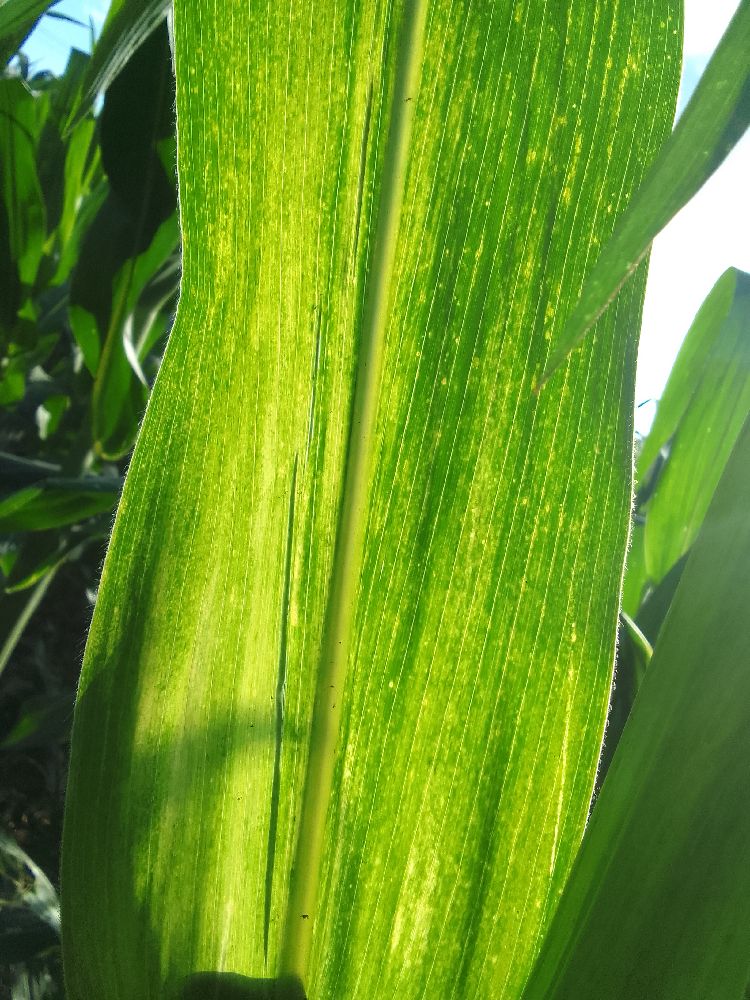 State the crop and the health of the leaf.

maize, maize lethal necrosis
